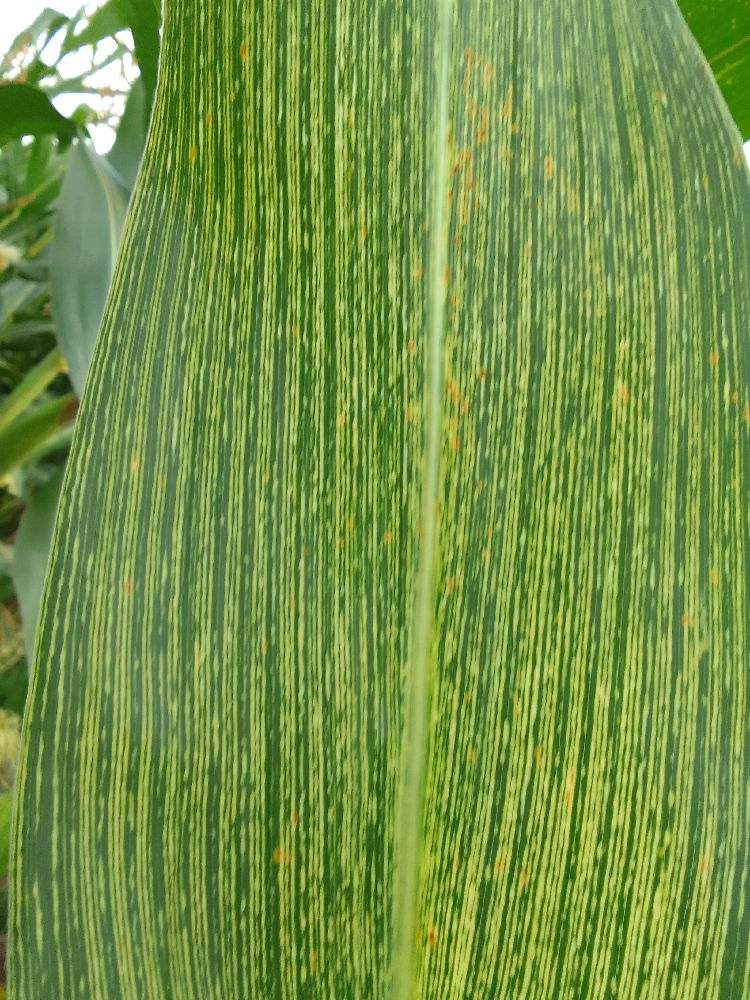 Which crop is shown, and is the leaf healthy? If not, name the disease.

maize, maize streak virus
